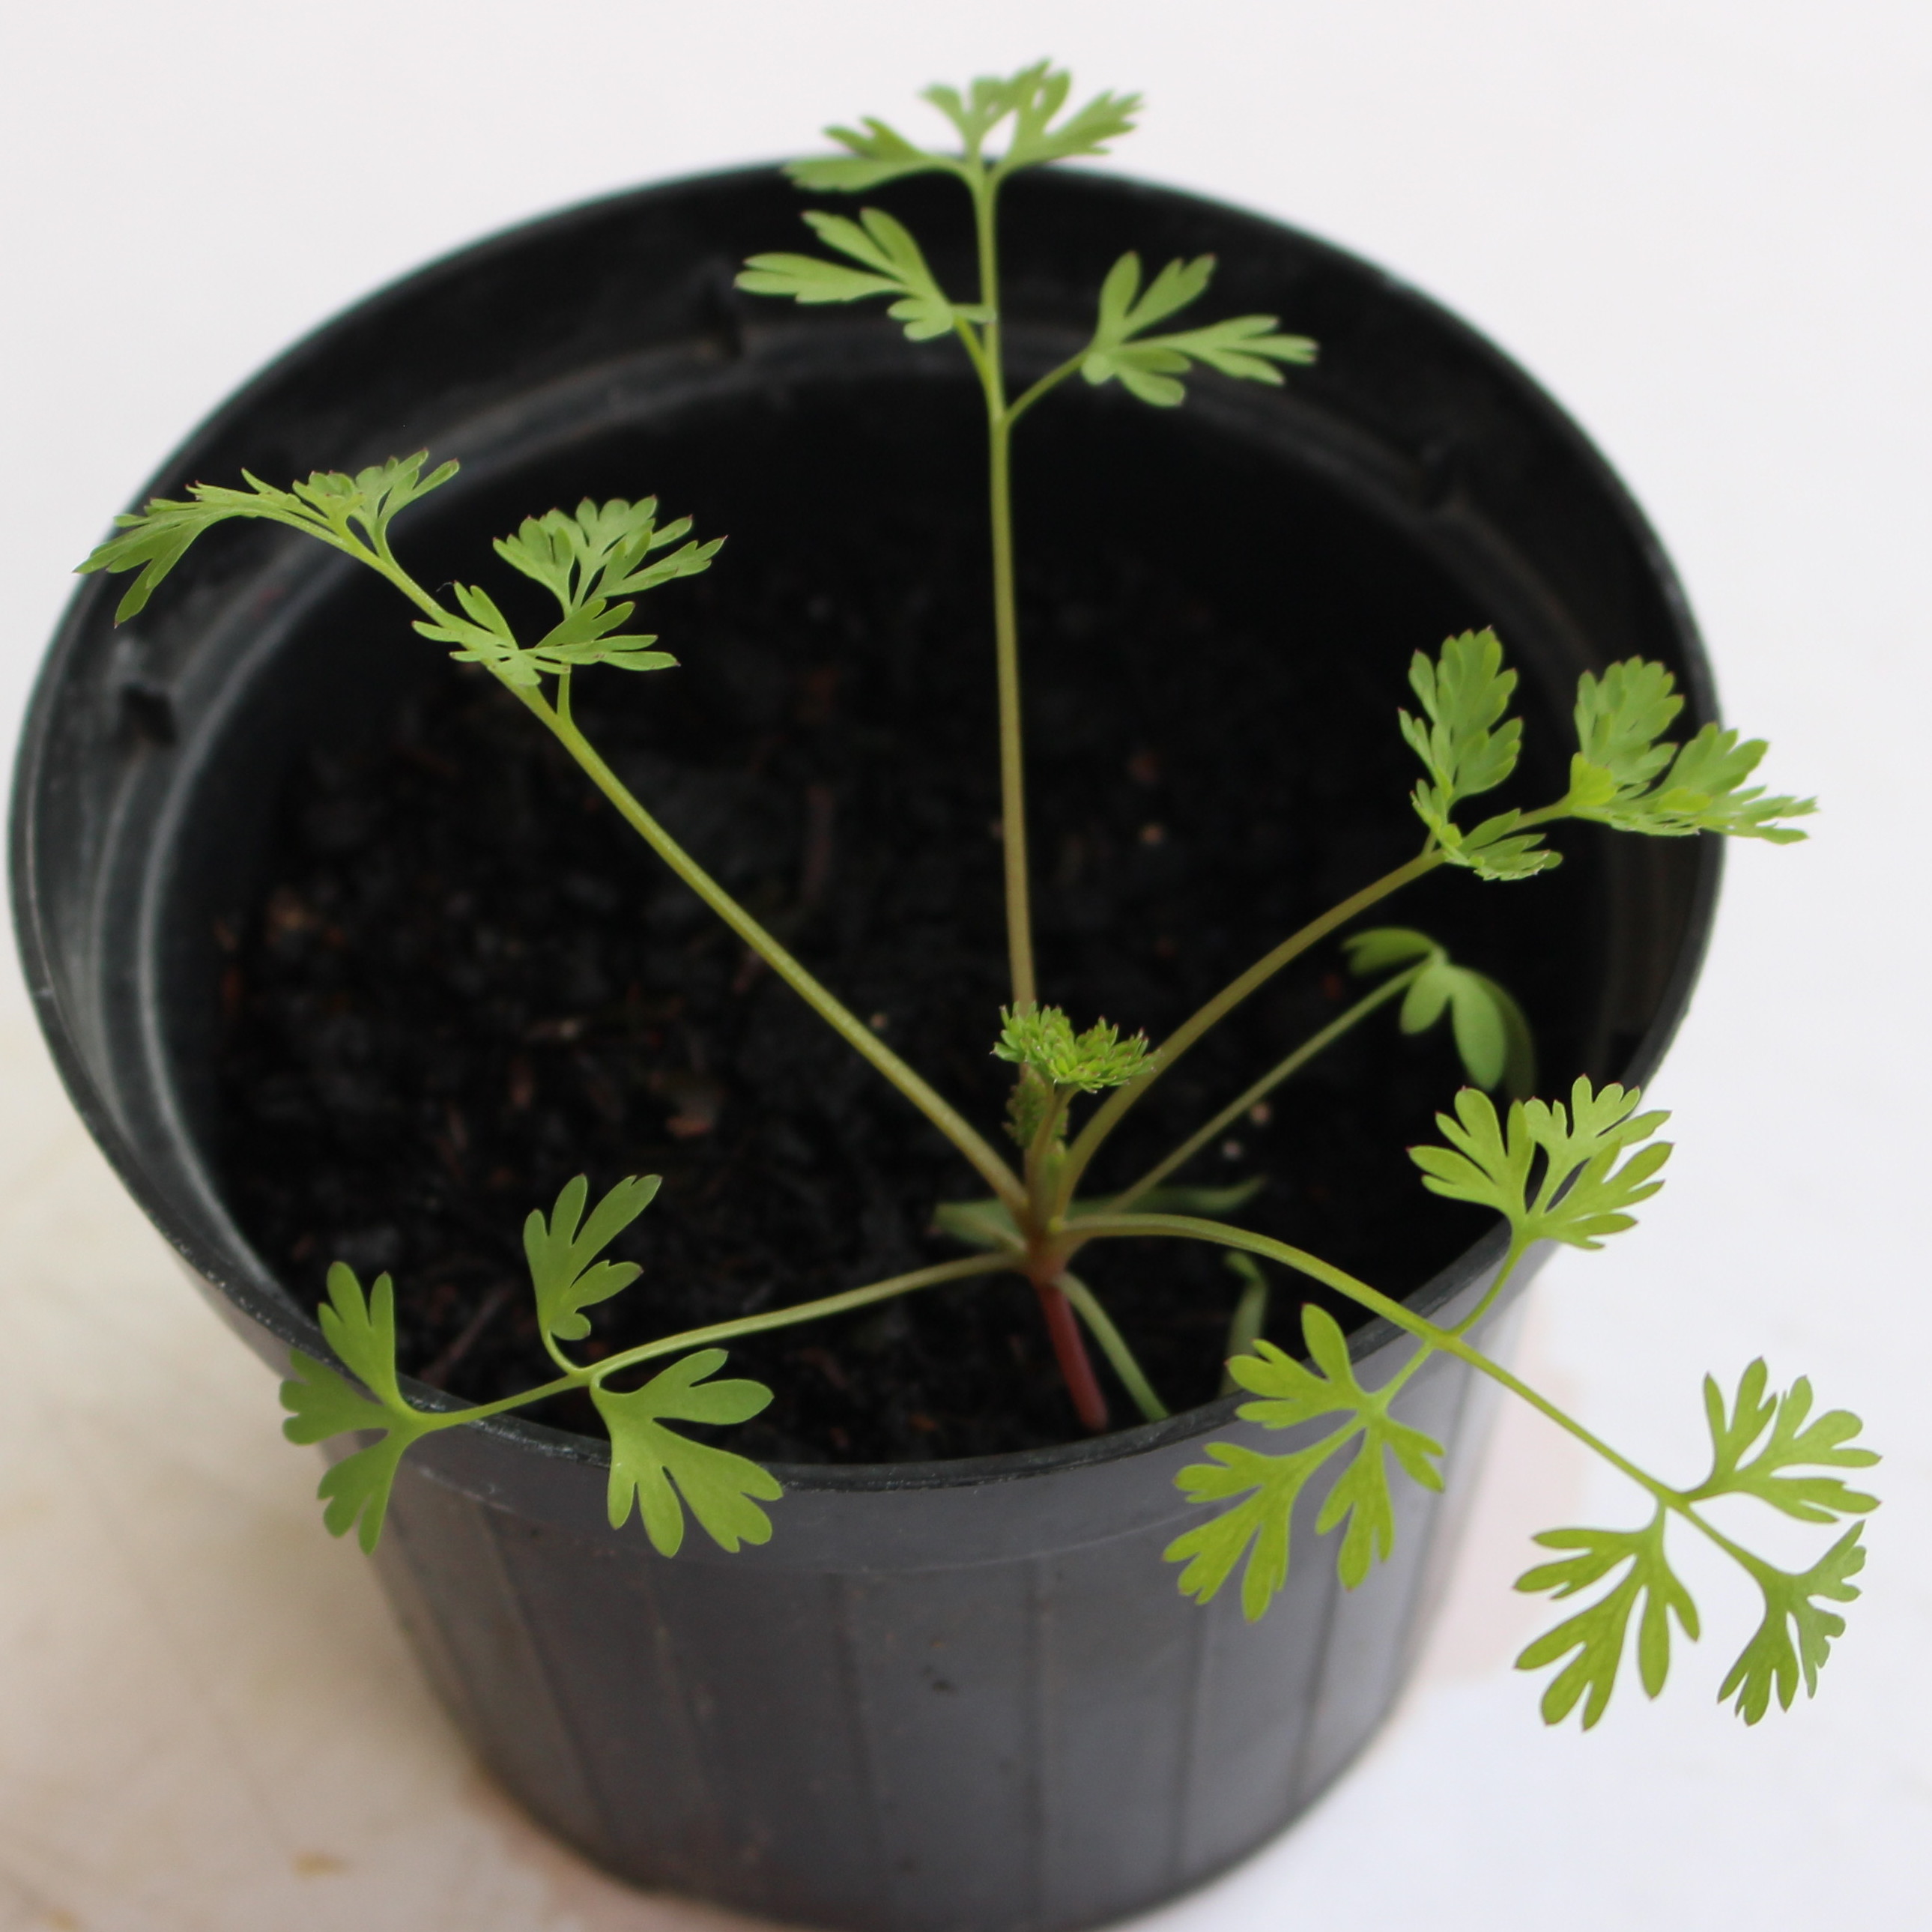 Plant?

Fumaria officinalis
